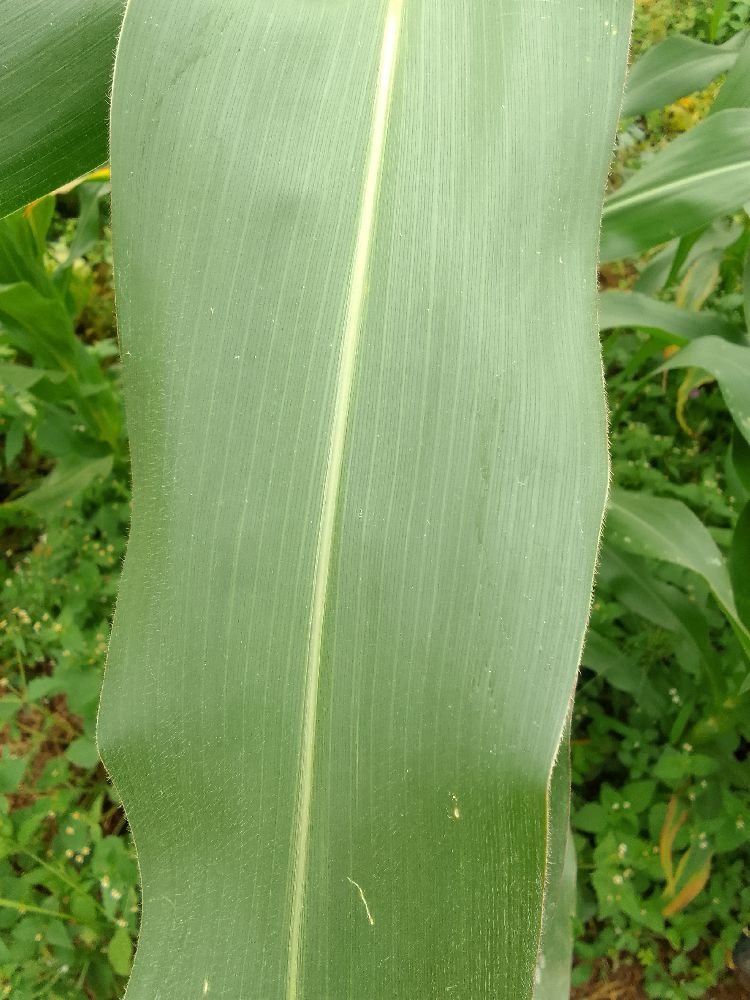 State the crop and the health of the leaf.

maize, healthy
